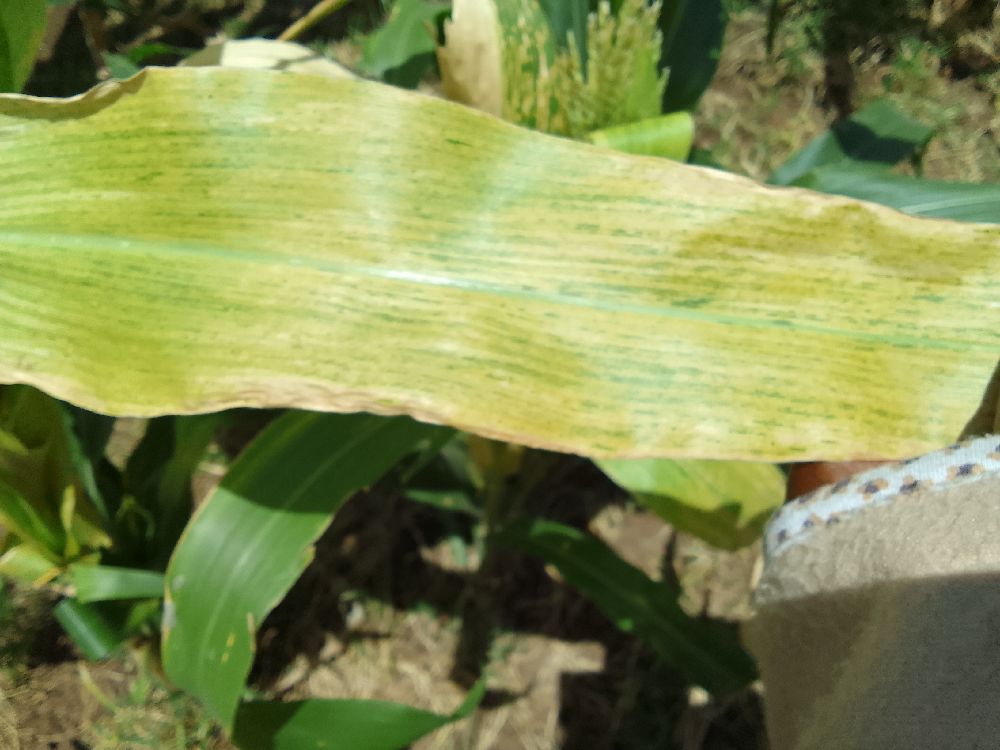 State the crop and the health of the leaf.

maize, maize lethal necrosis
